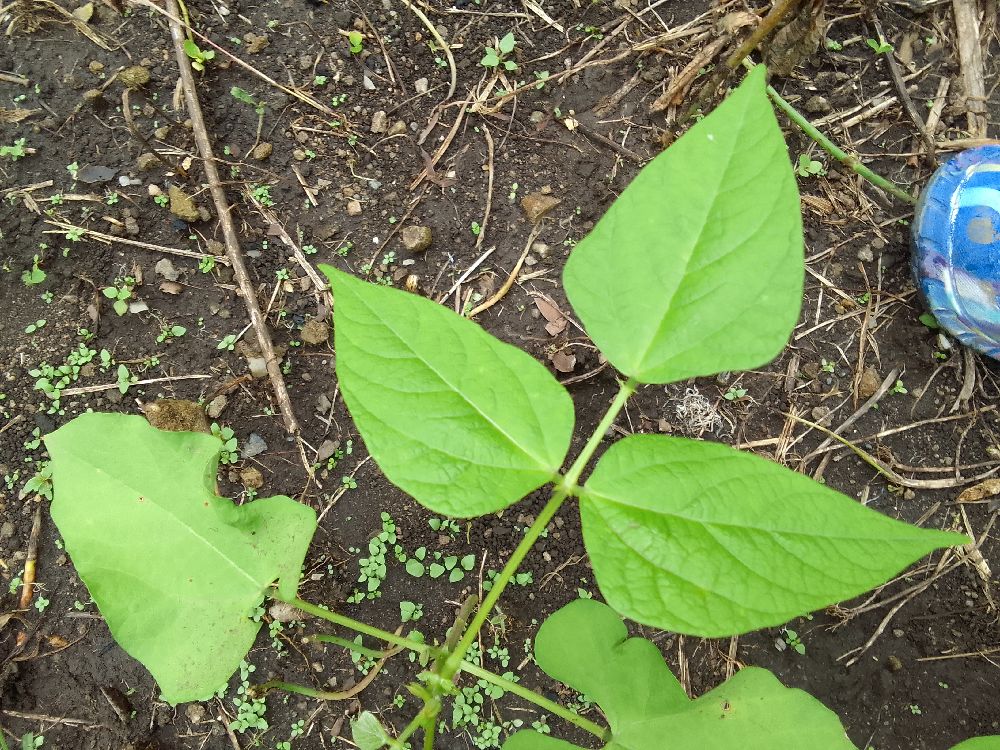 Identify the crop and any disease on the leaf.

common bean, healthy
